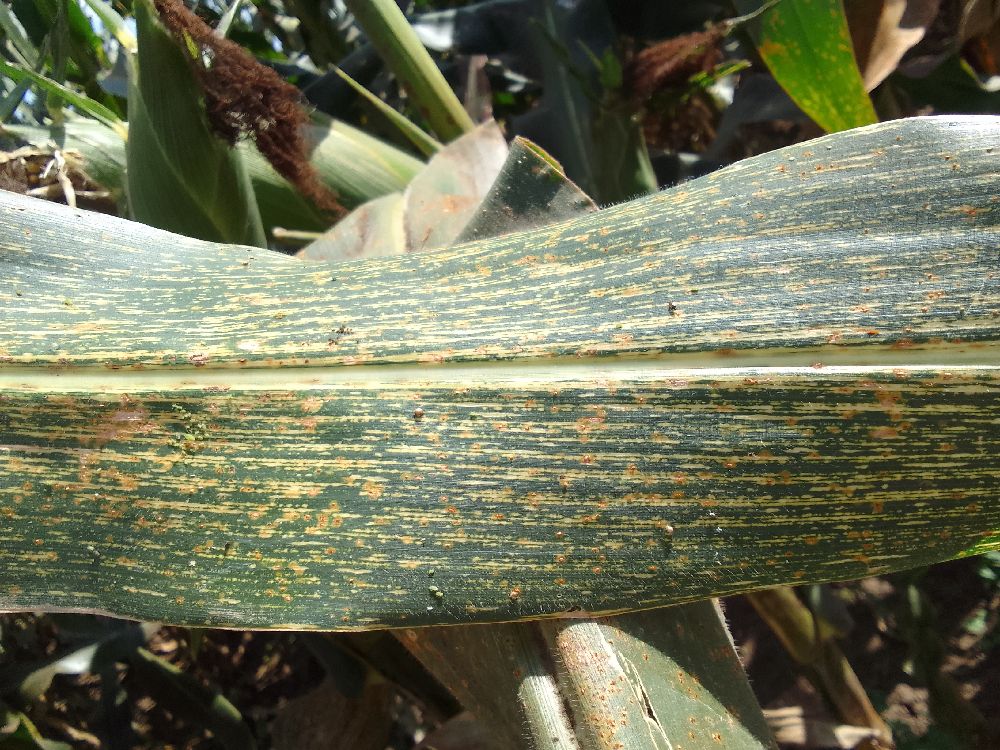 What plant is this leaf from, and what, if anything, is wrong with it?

maize, maize streak virus
